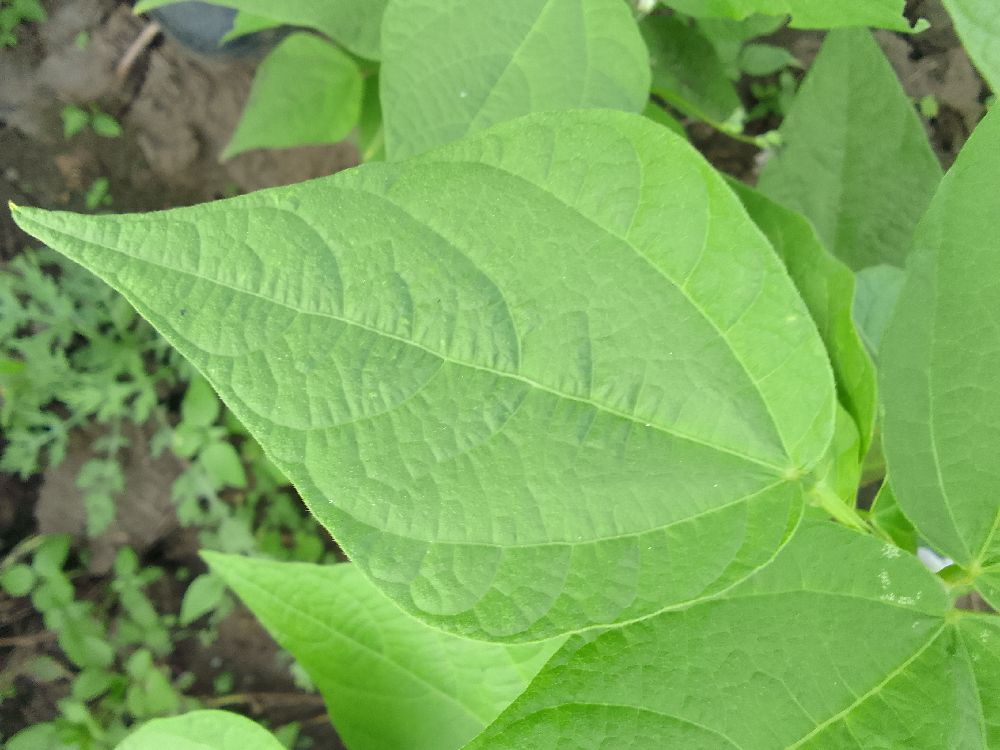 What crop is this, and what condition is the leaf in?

common bean, healthy
